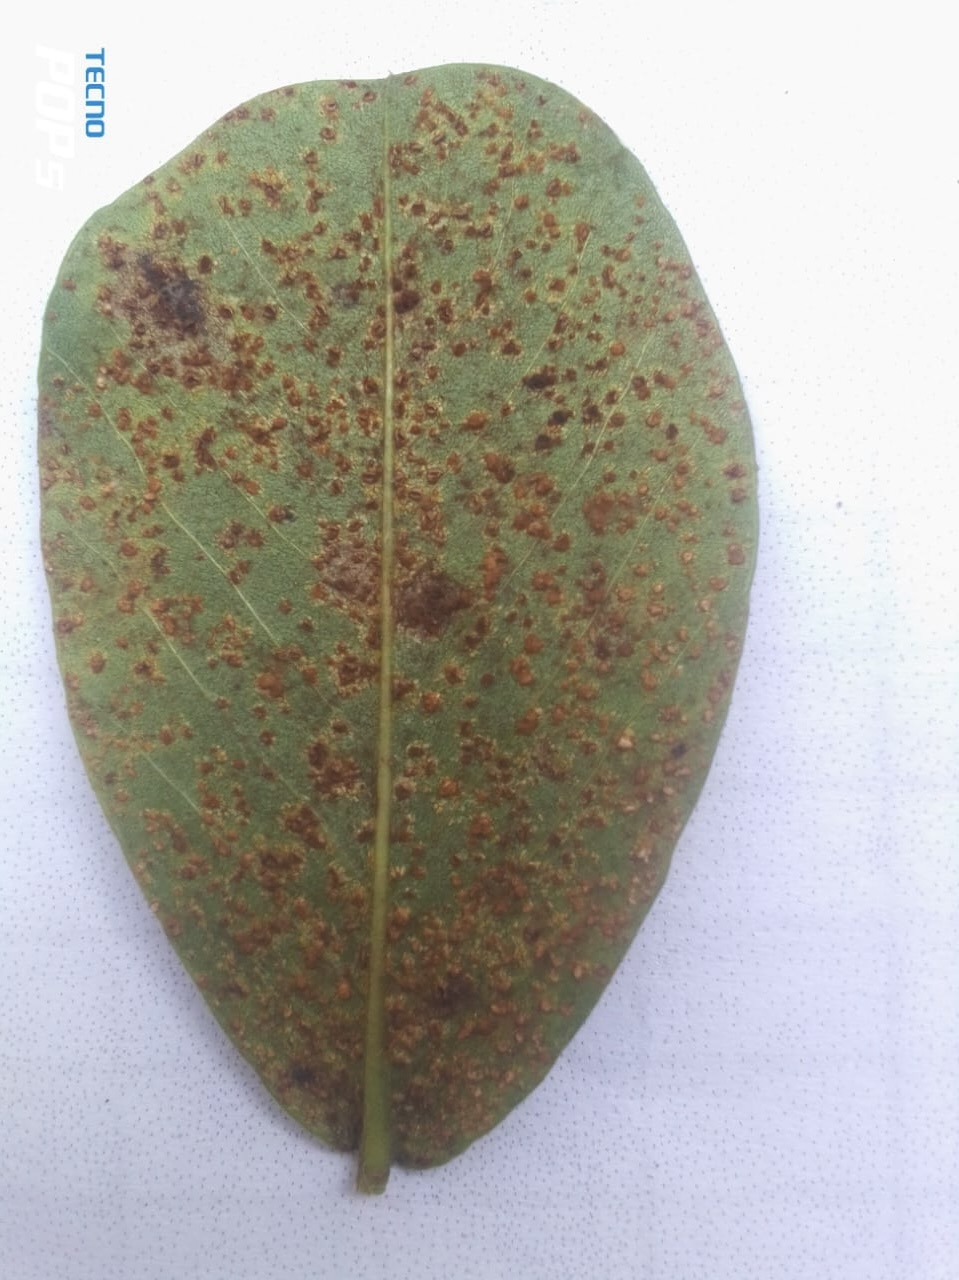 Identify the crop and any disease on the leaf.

peanut, puccinia arachidis
